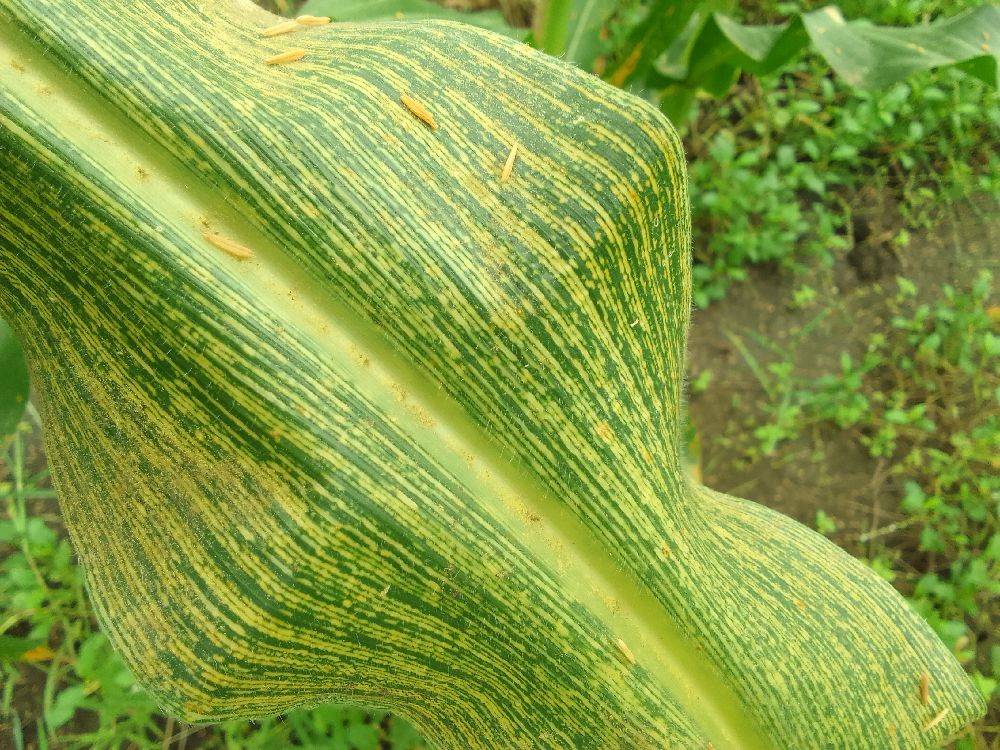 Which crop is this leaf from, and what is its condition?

maize, maize streak virus
